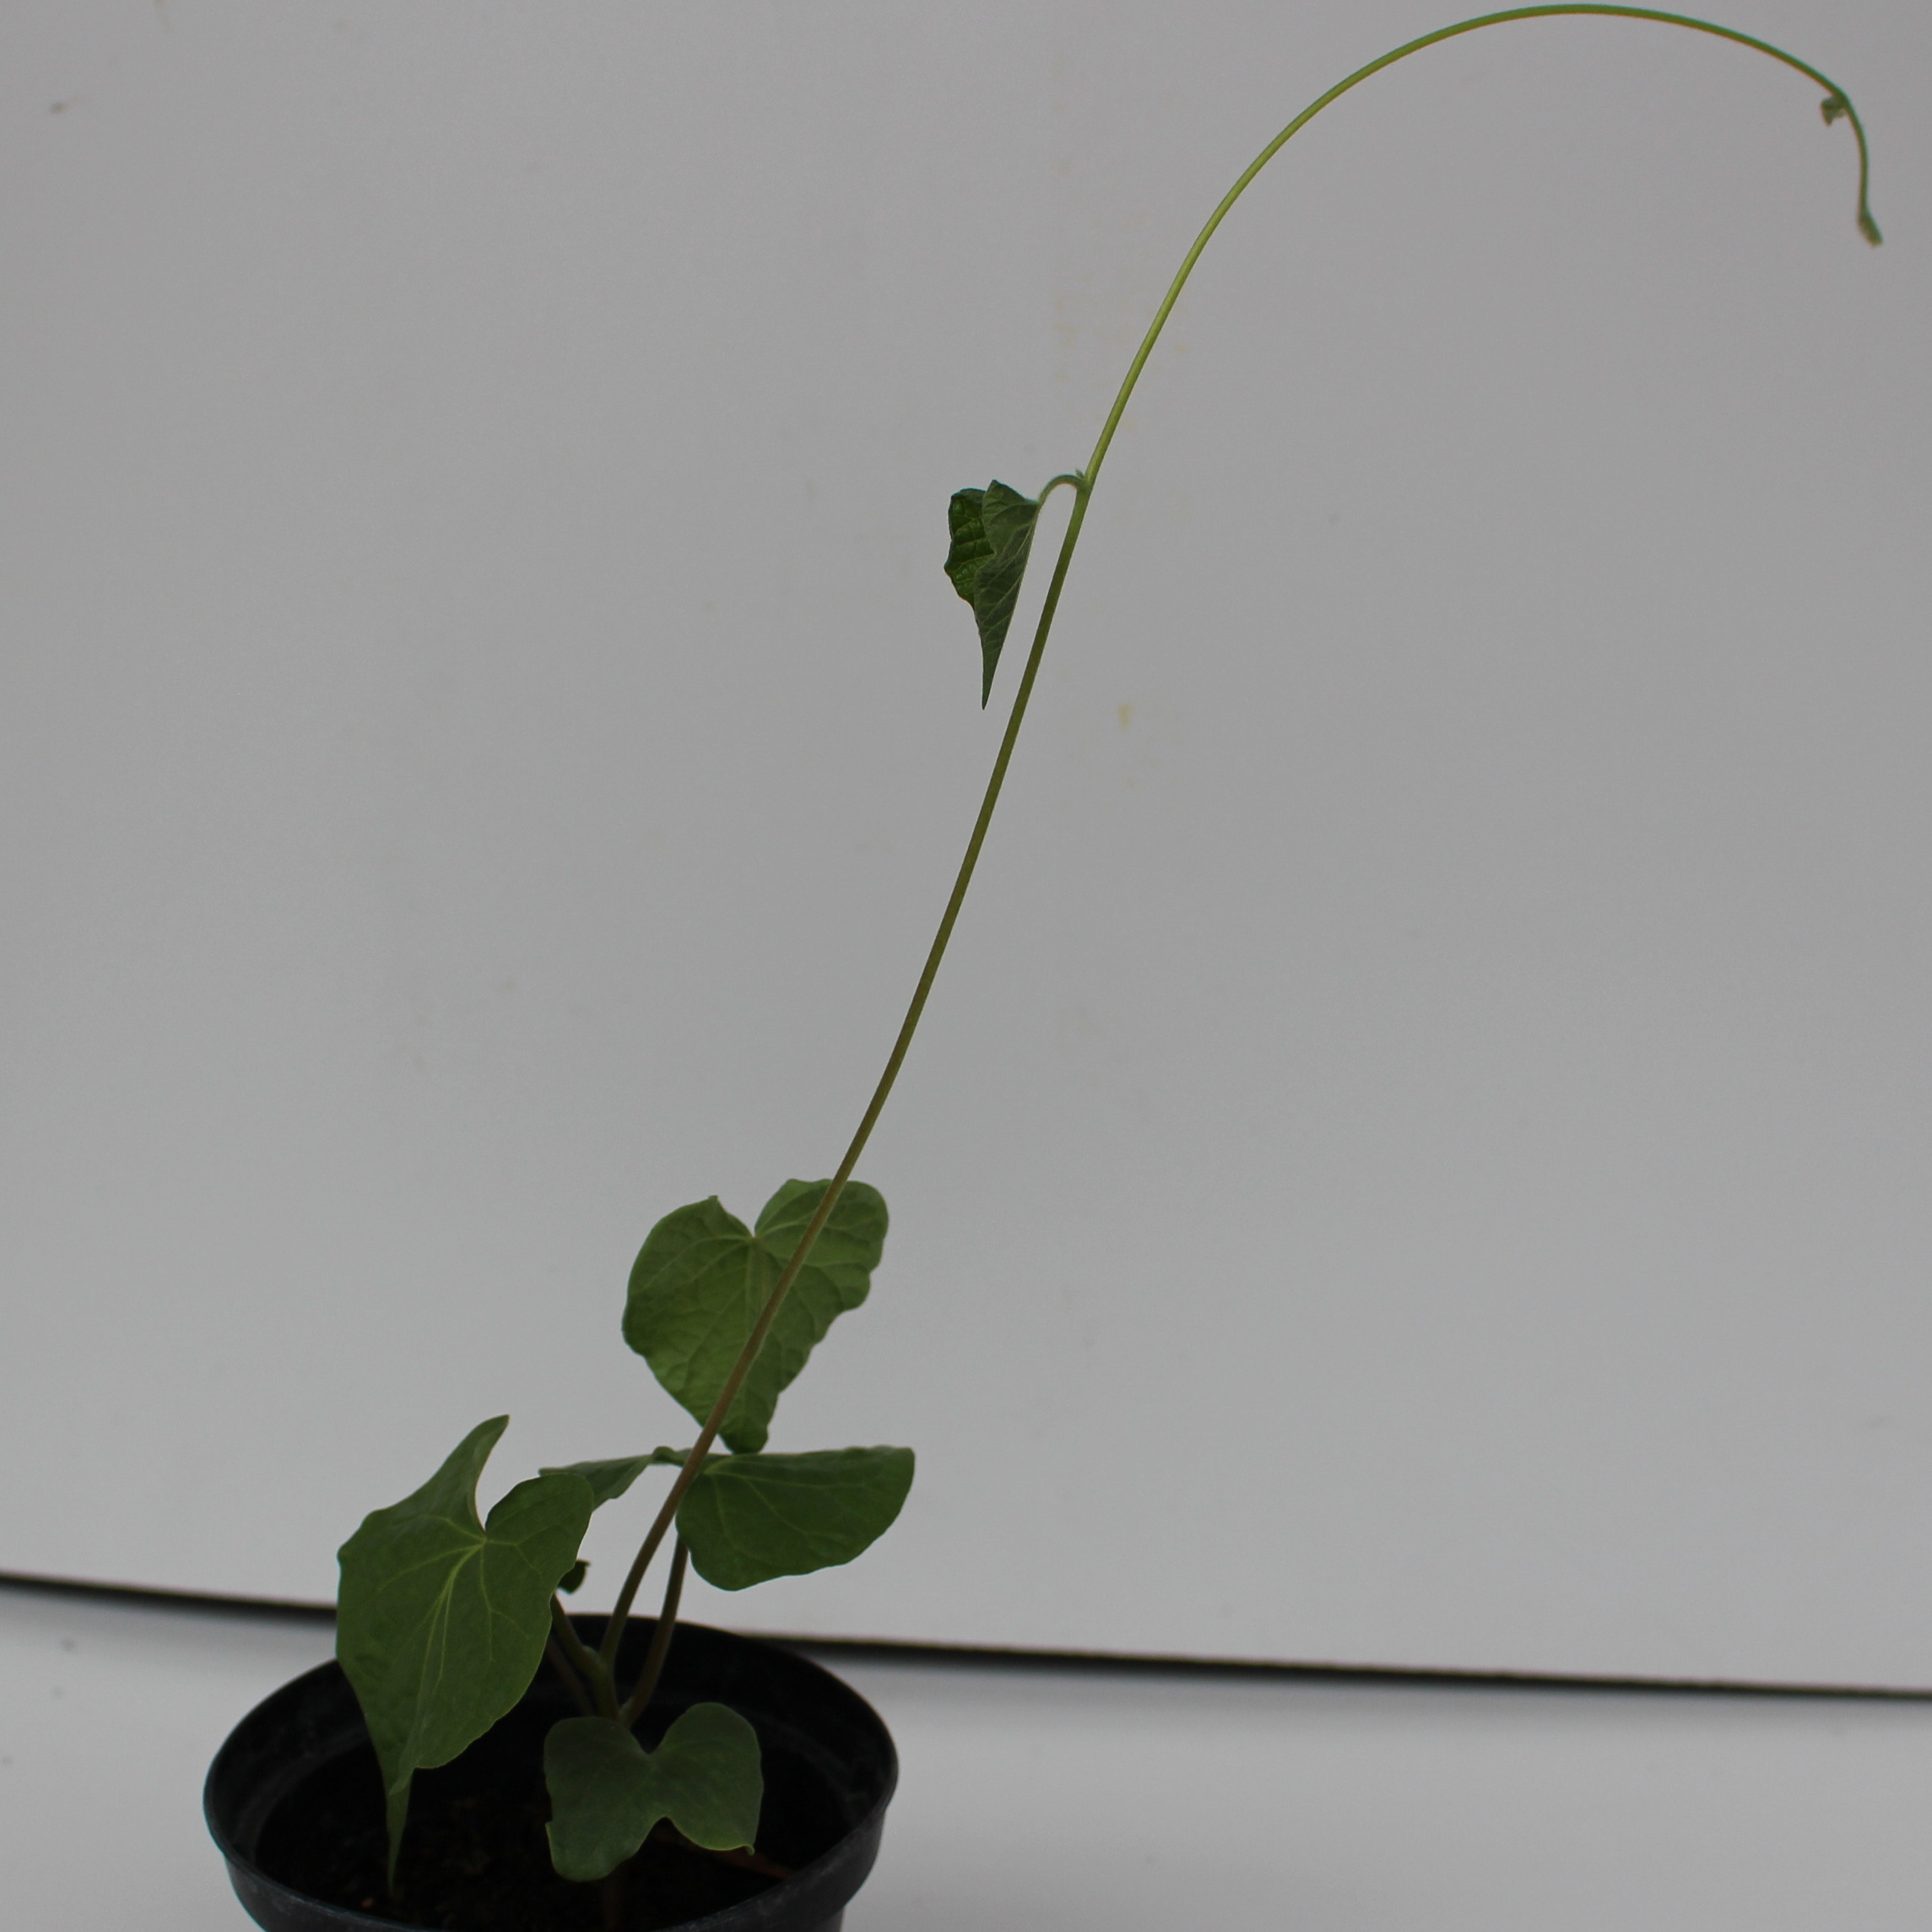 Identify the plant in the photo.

Convolvulus arvensis
